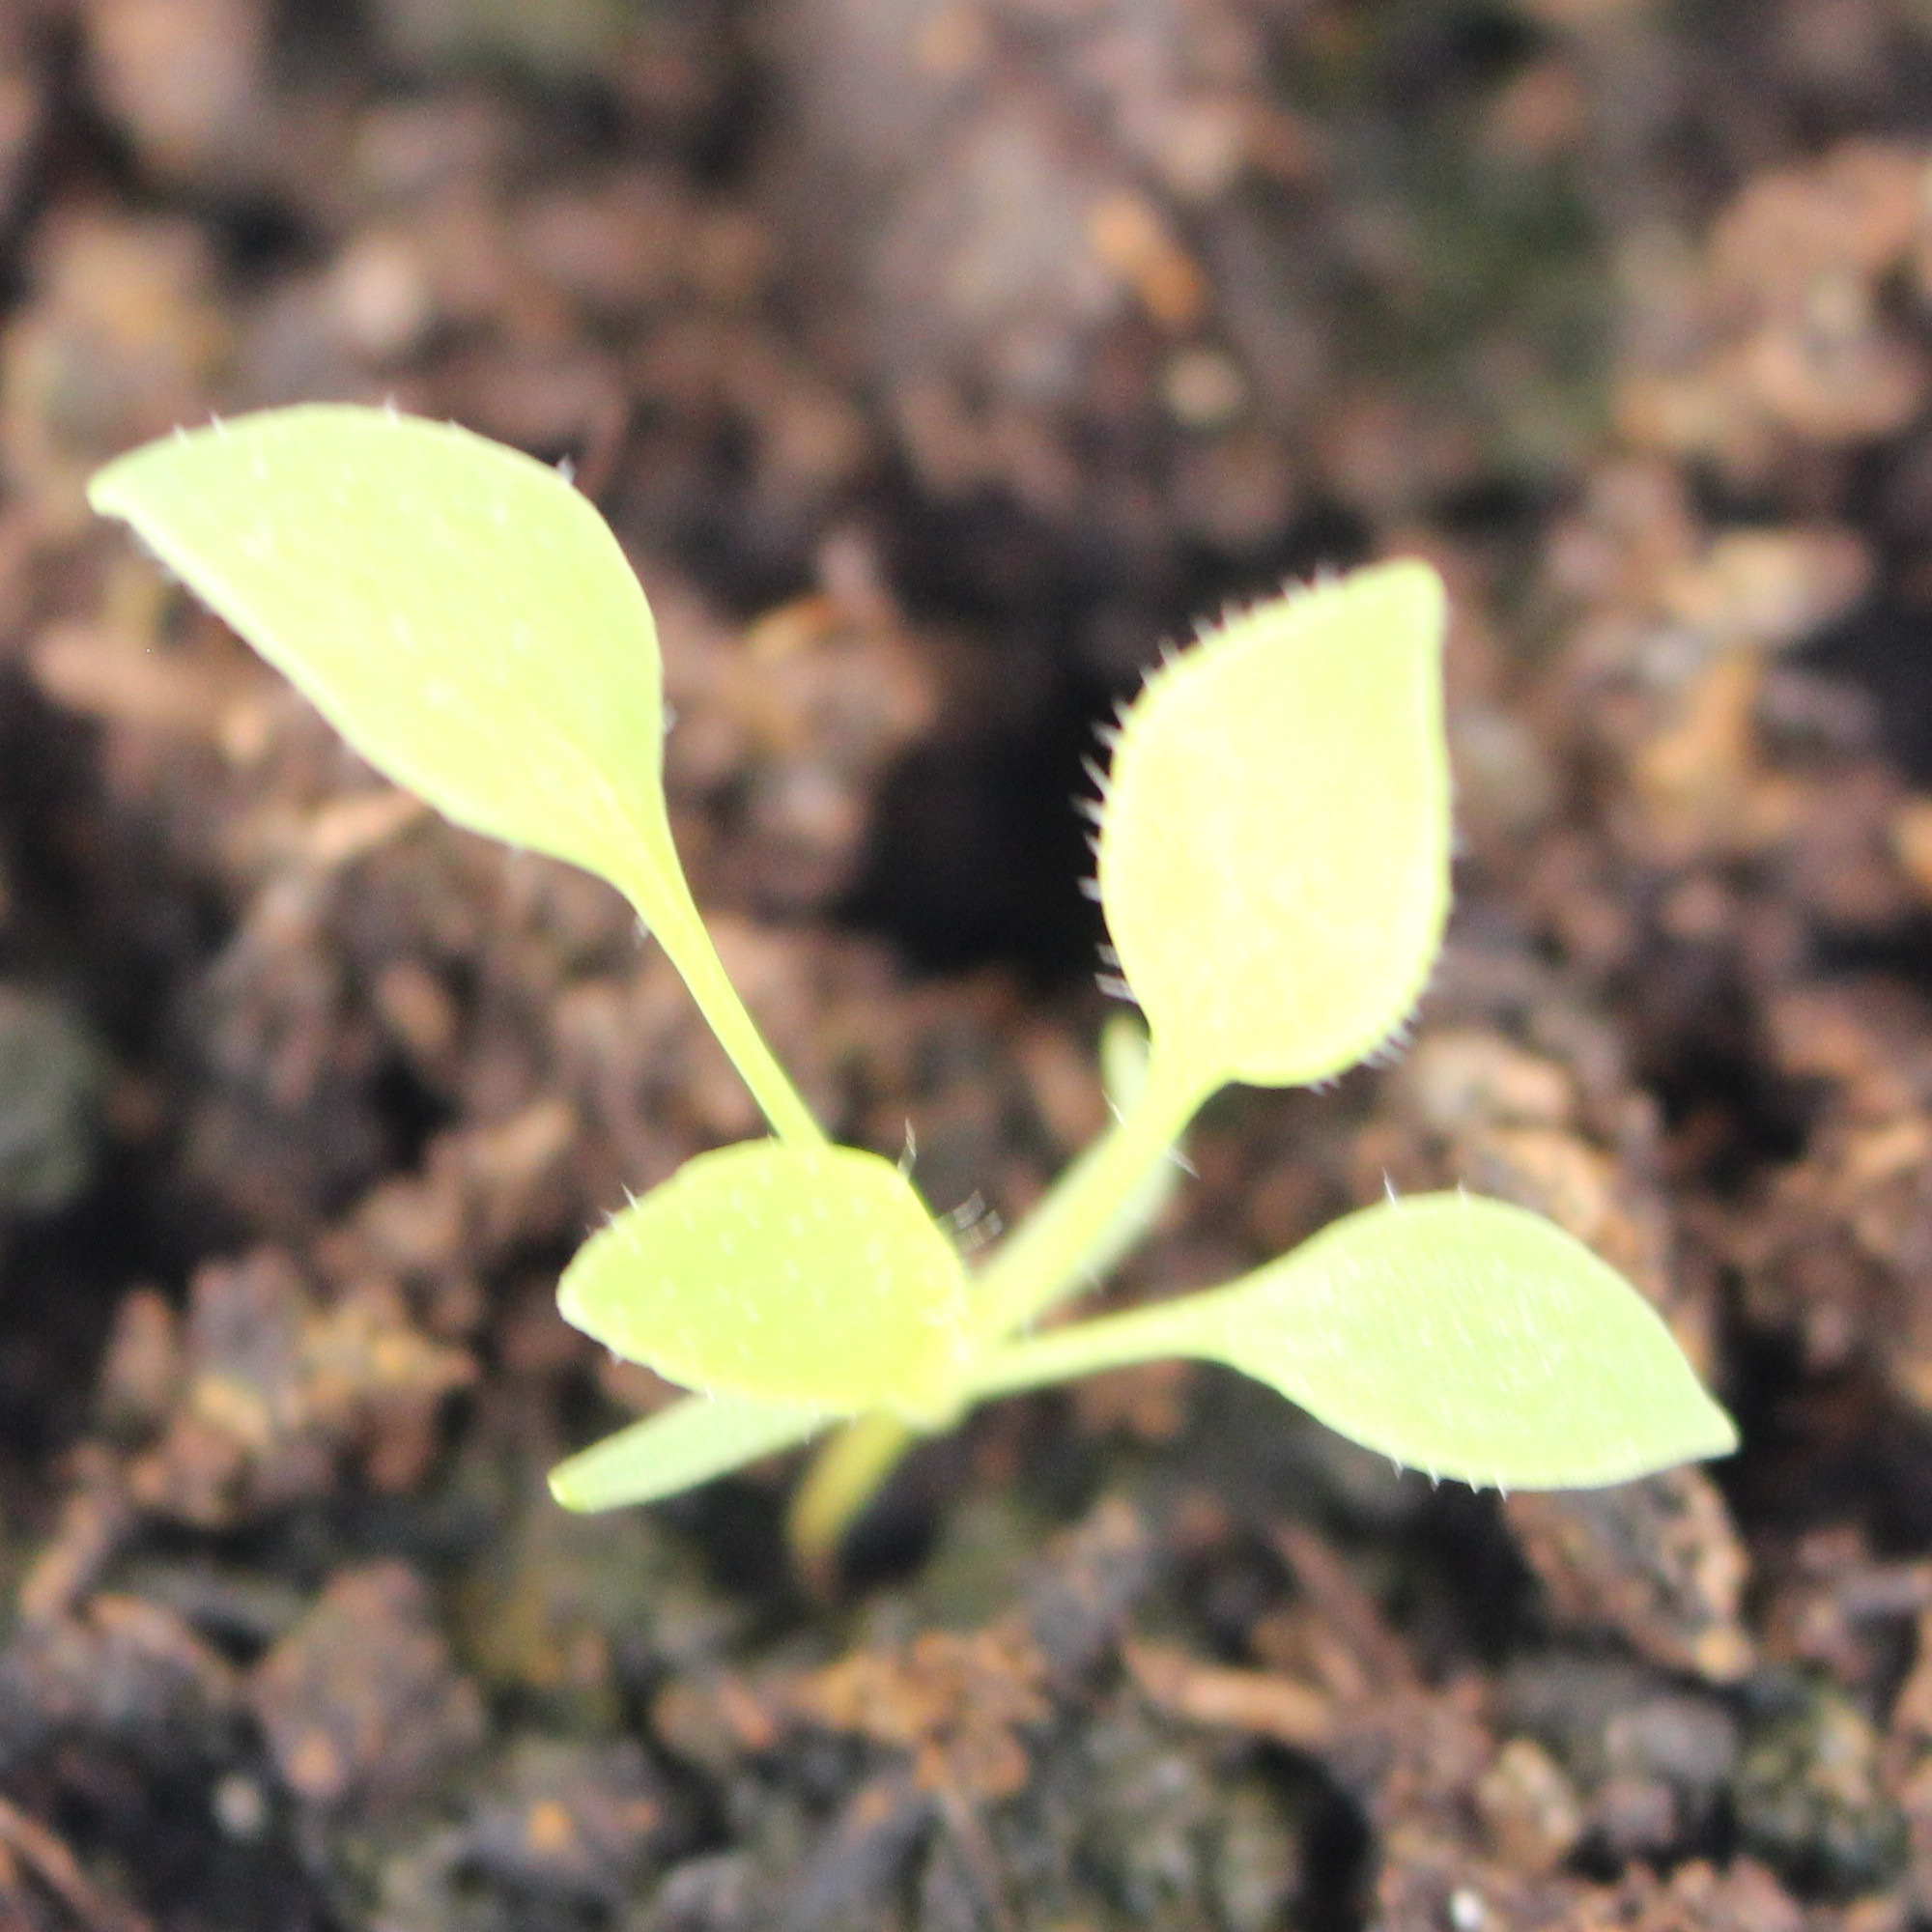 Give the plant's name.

Papaver rhoeas
